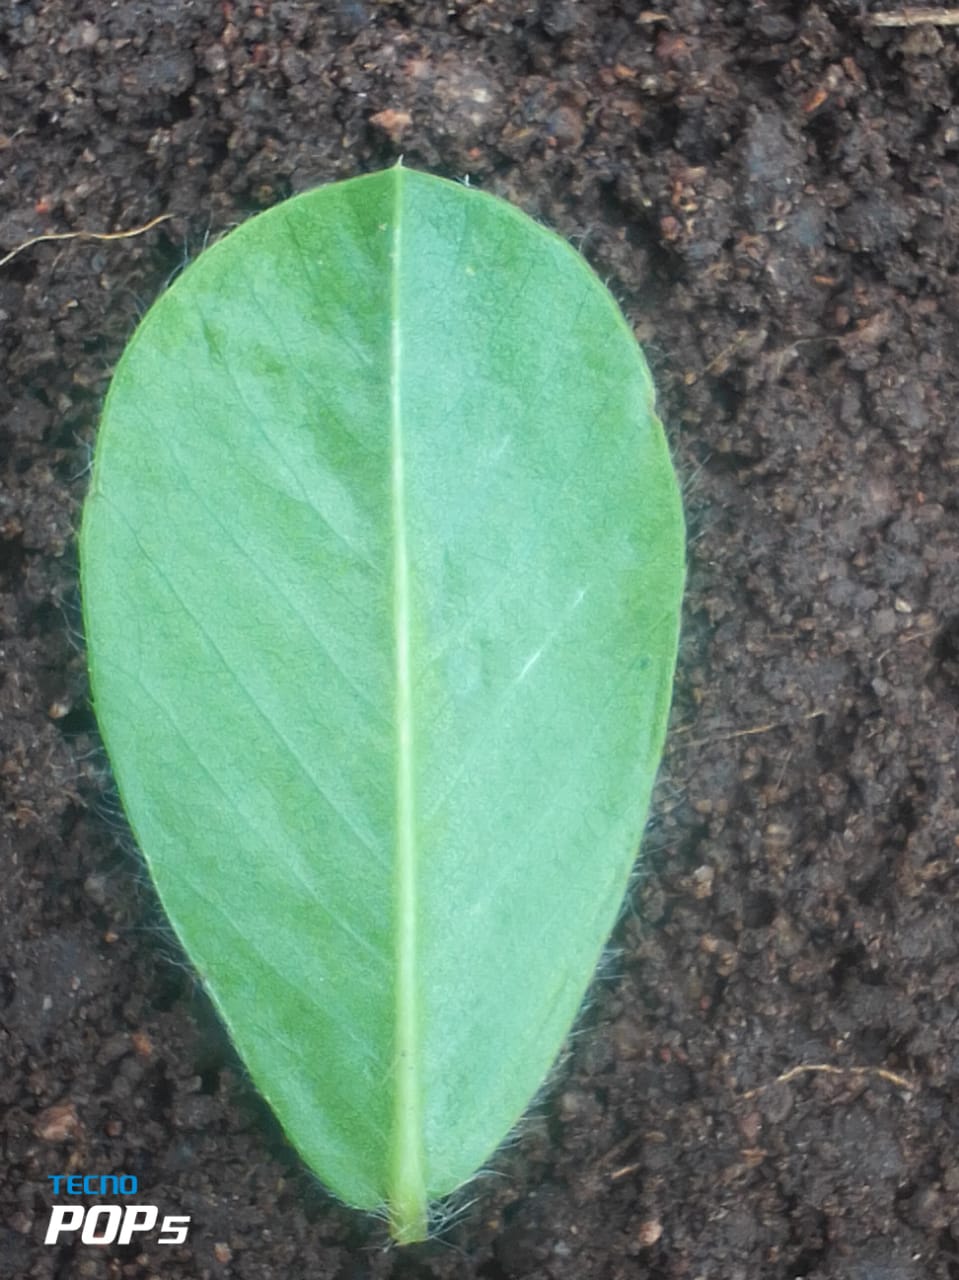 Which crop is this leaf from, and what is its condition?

peanut, healthy leaves
